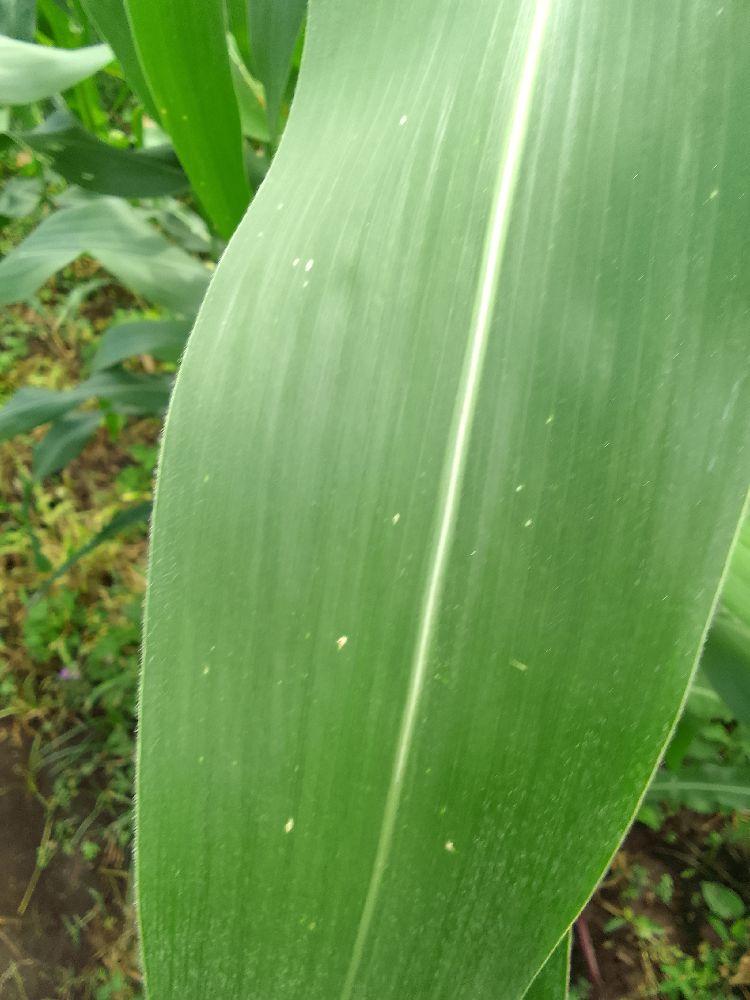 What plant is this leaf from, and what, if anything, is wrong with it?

maize, healthy
